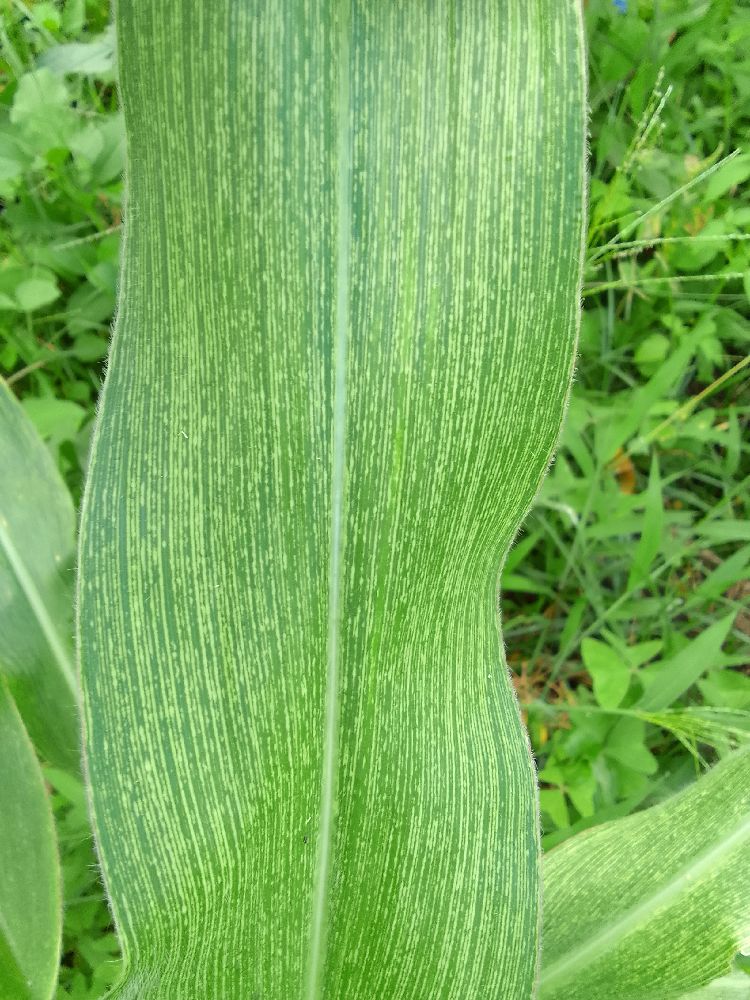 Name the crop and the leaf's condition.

maize, maize streak virus
